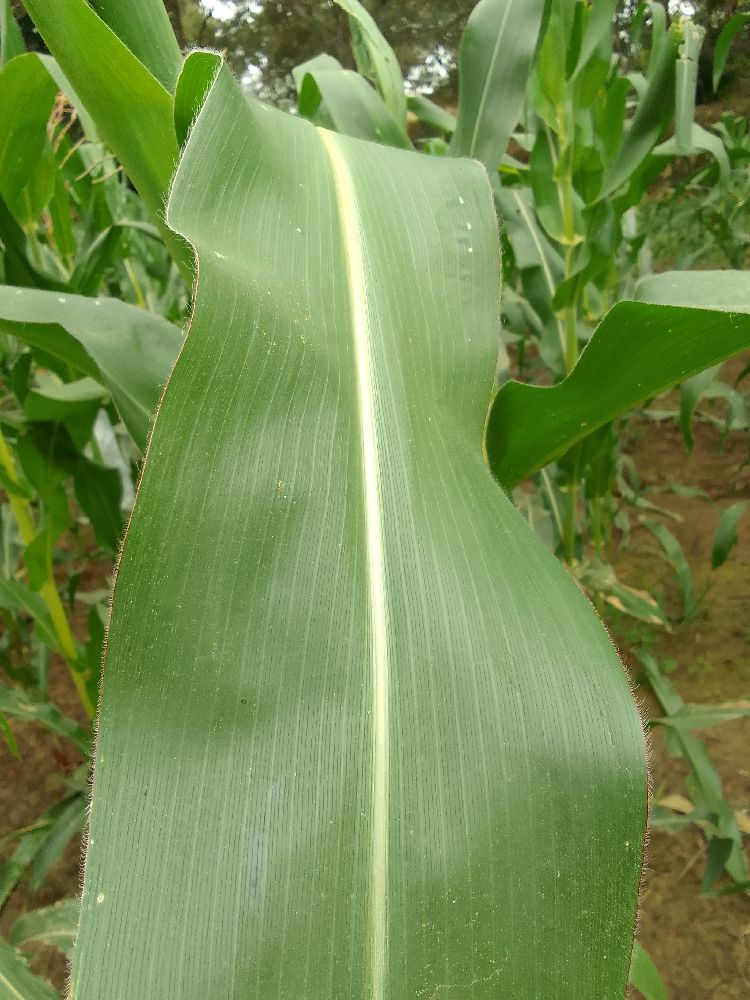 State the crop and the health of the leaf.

maize, healthy
